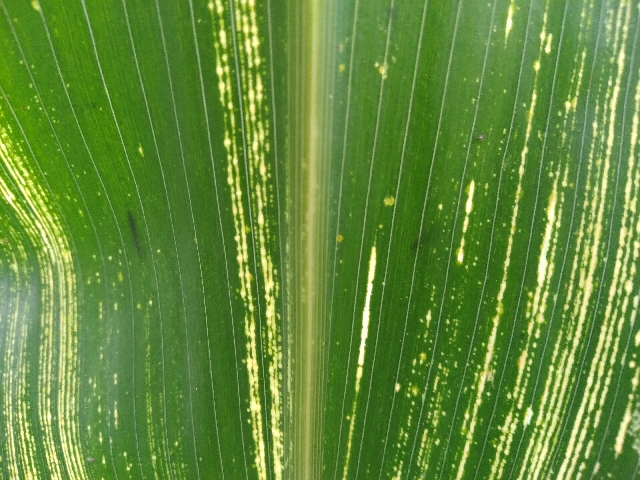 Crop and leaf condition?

maize, maize streak virus
